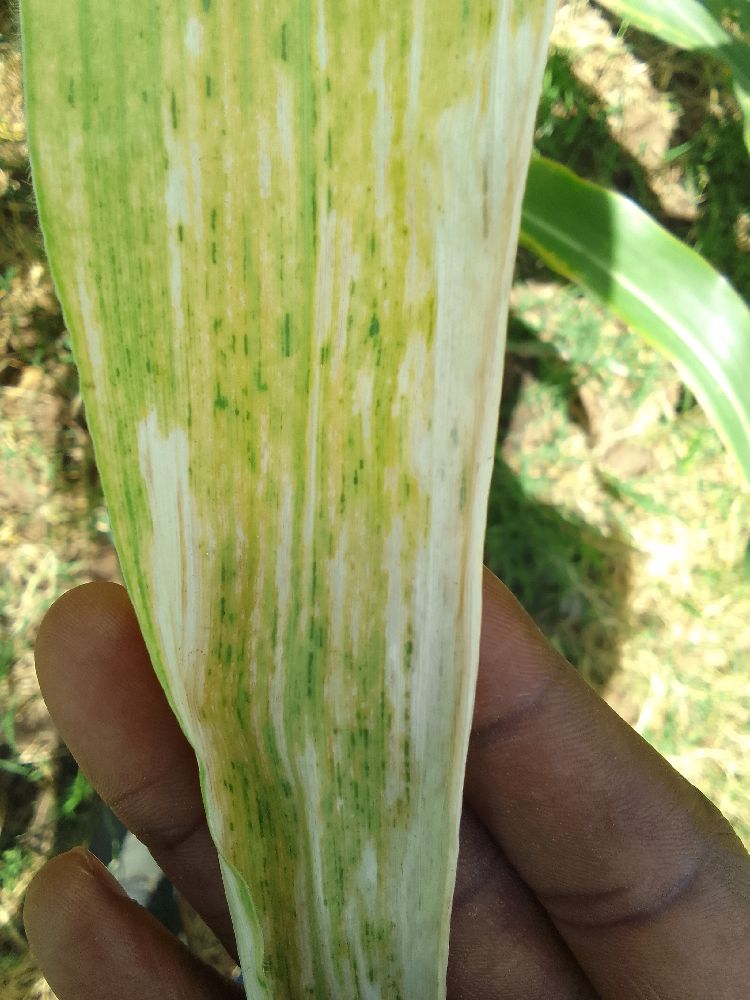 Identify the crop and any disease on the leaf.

maize, maize lethal necrosis
